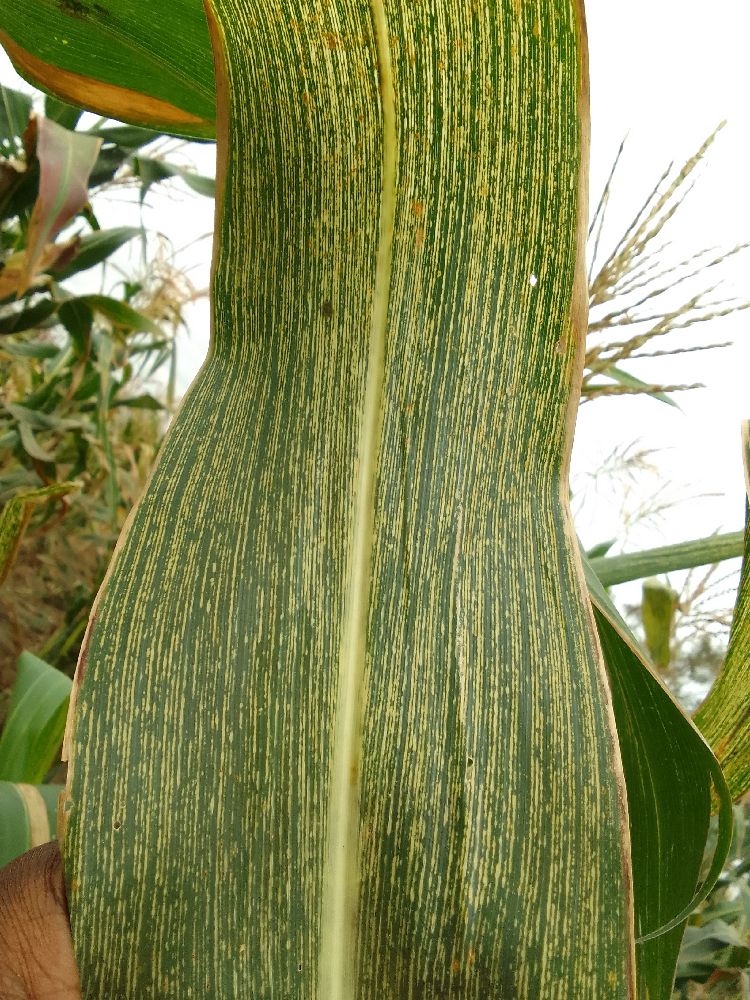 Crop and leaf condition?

maize, maize streak virus
